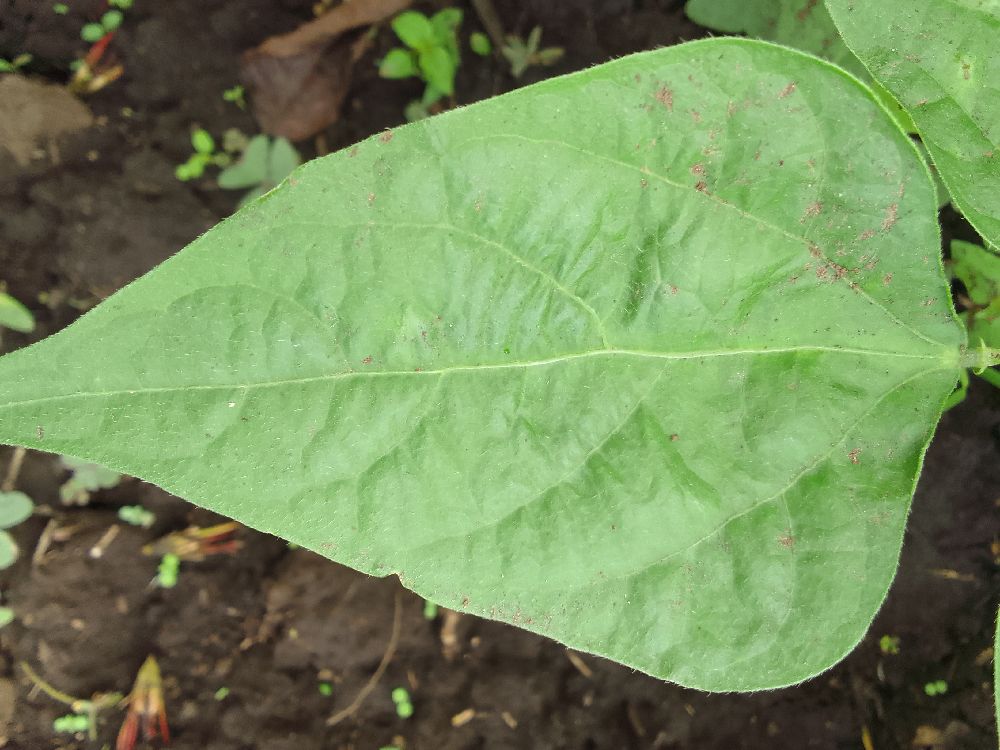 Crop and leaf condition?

common bean, healthy
